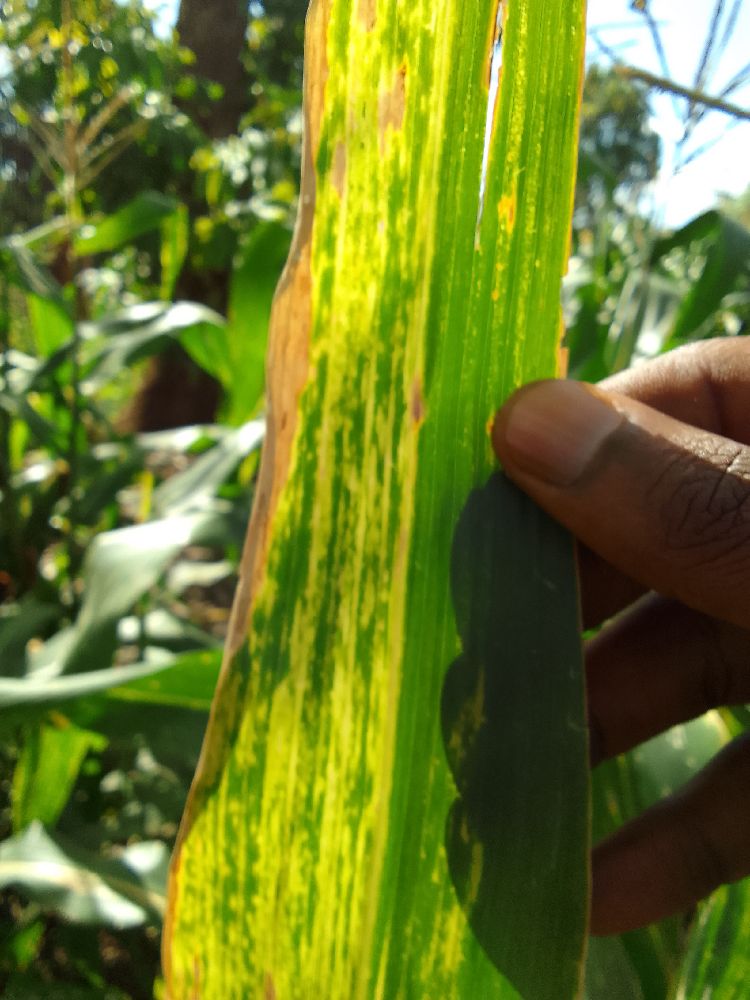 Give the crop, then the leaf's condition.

maize, maize lethal necrosis
